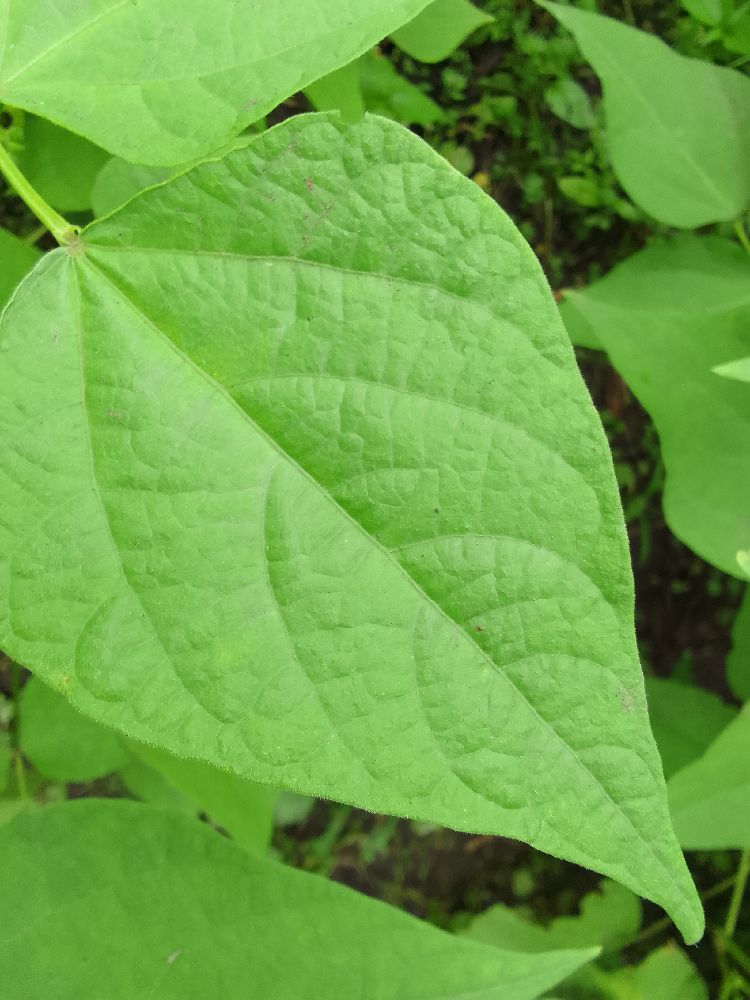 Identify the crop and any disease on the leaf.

common bean, healthy
